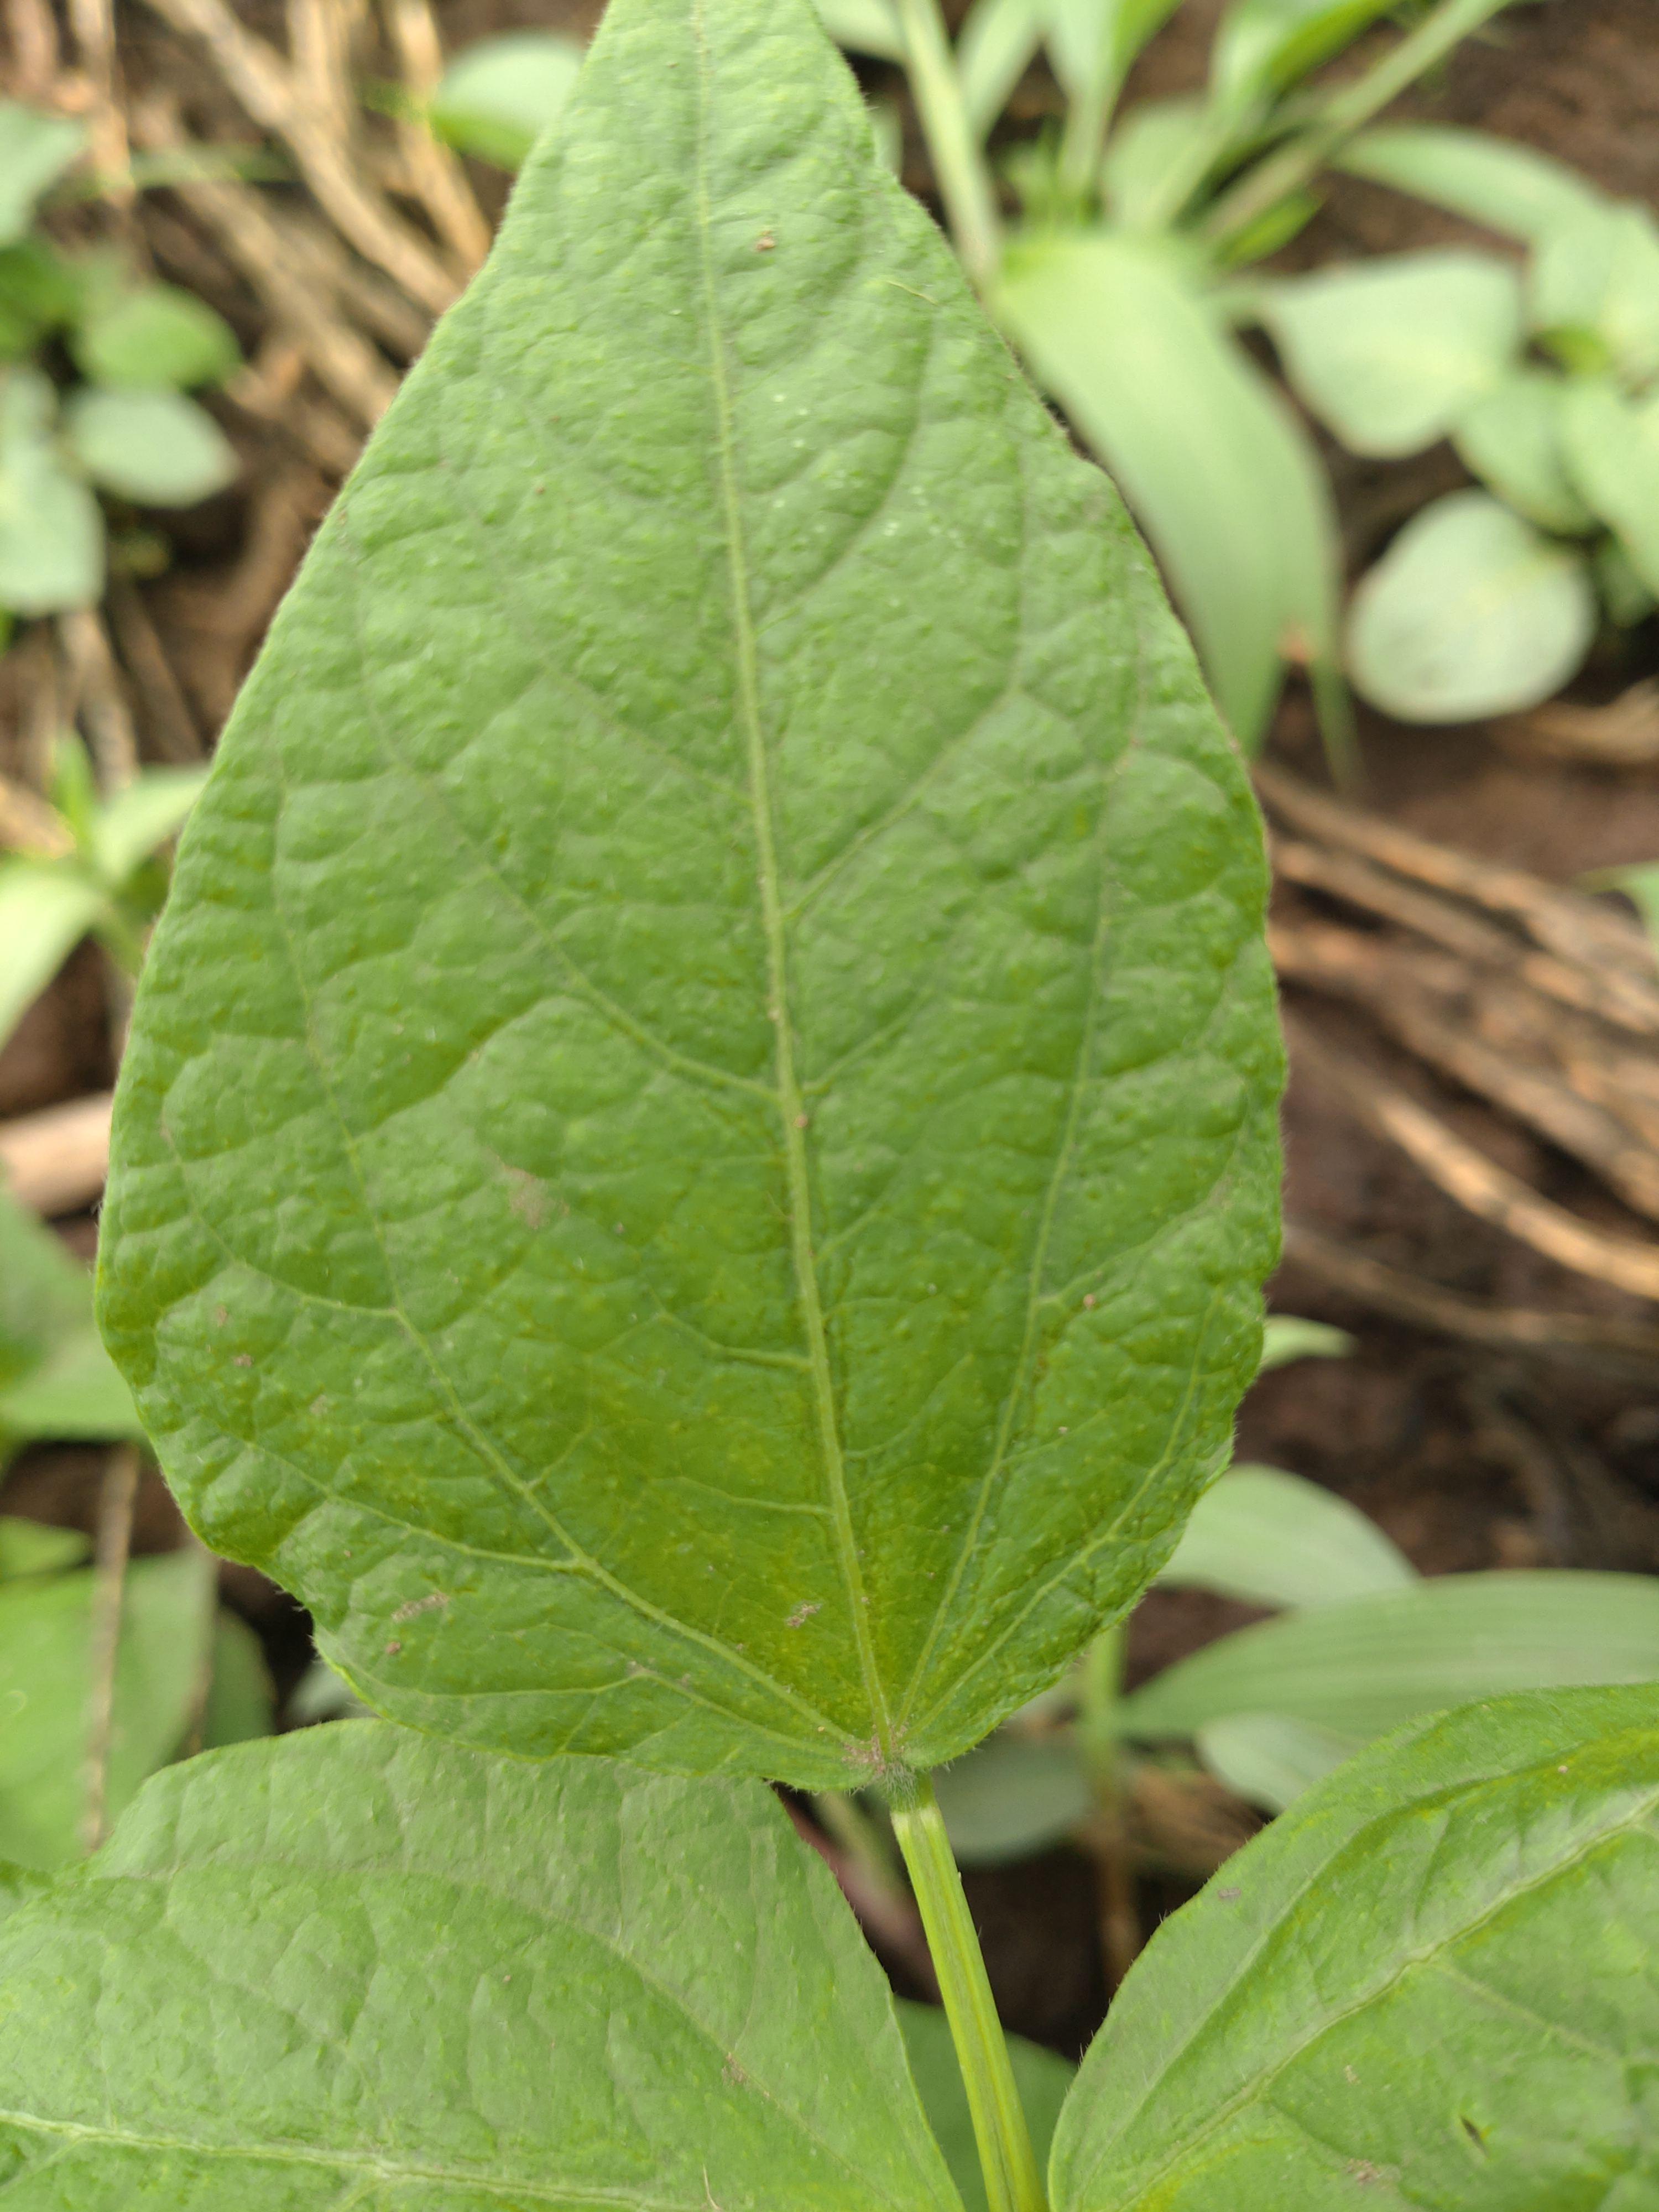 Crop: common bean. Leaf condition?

healthy
